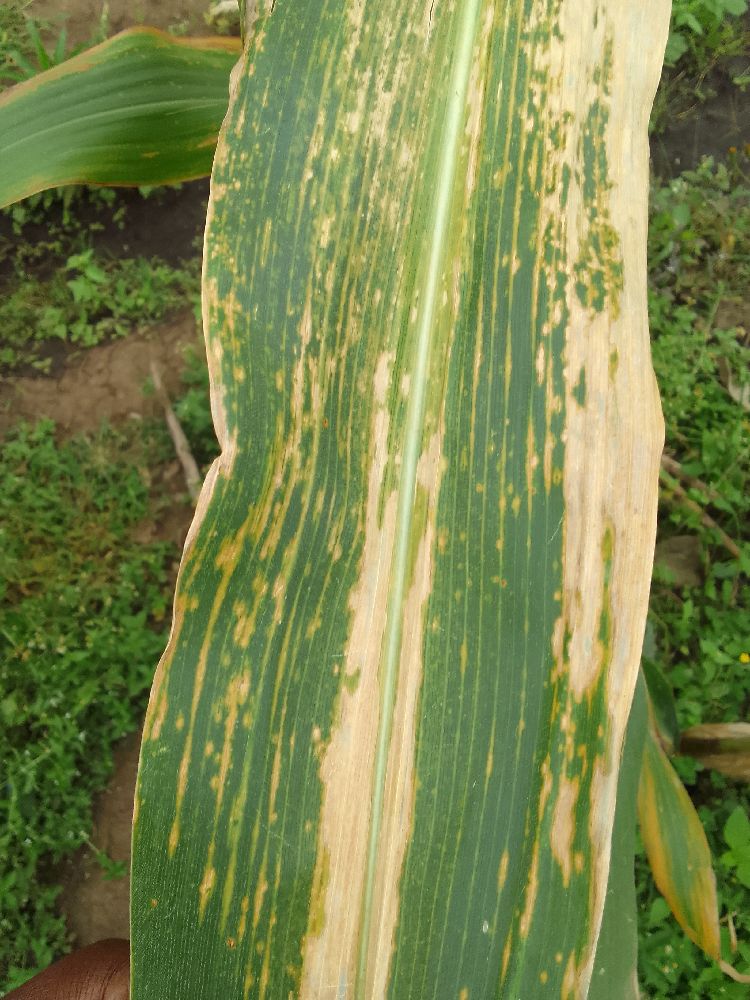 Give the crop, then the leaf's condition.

maize, maize lethal necrosis
